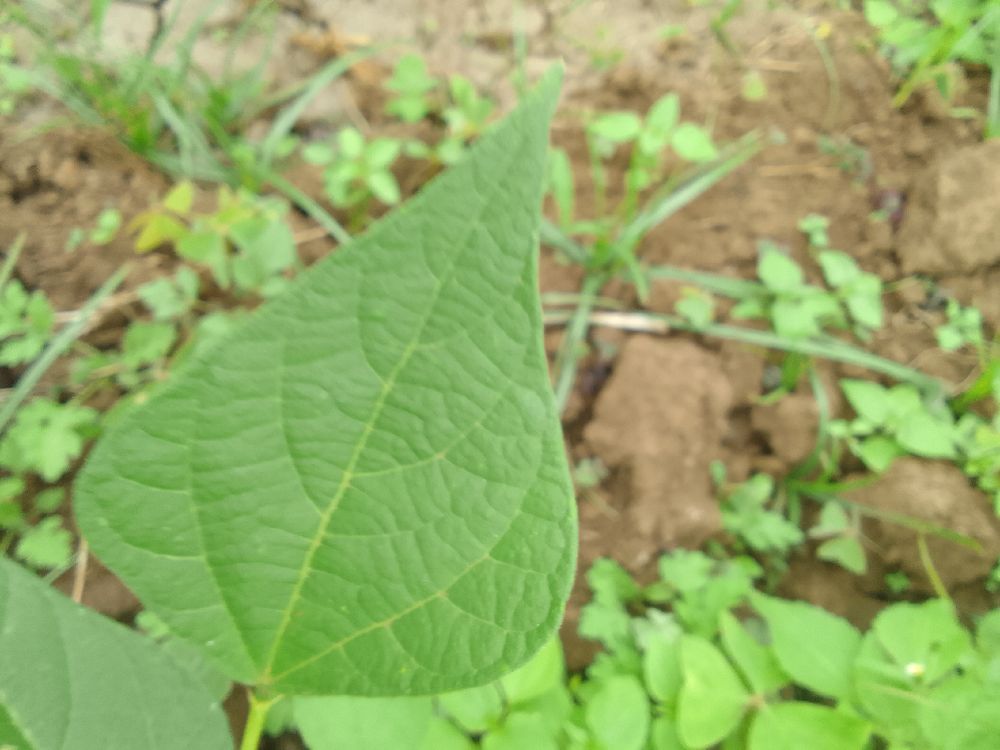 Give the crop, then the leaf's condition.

common bean, healthy
